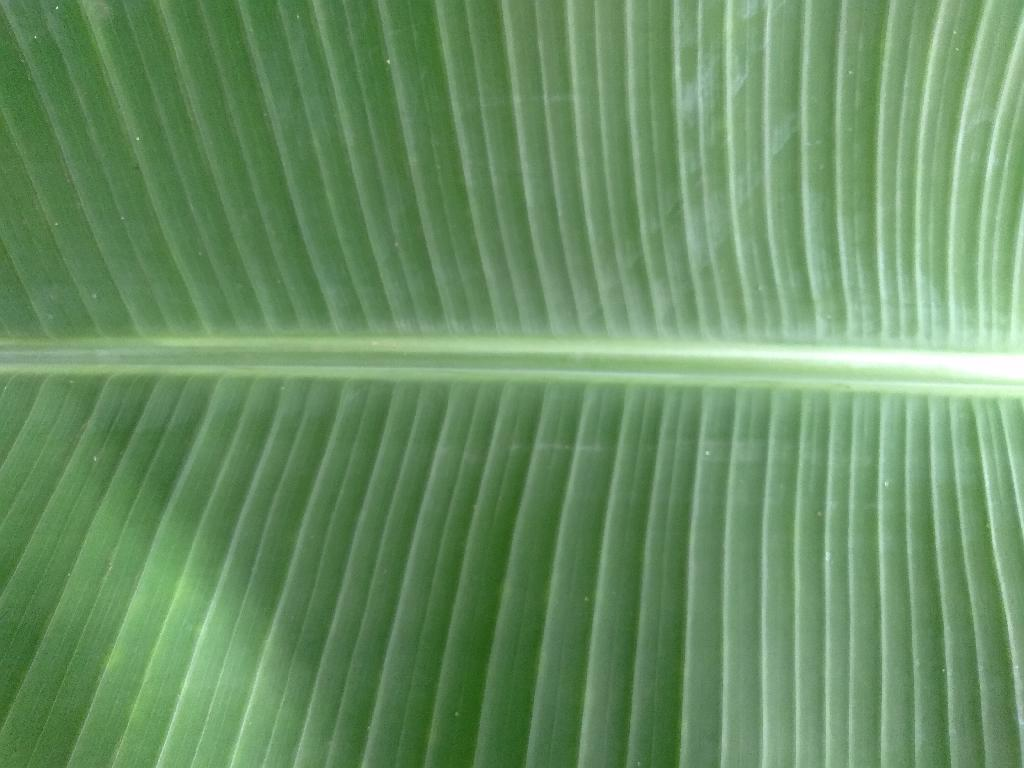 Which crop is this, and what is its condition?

banana, healthy
